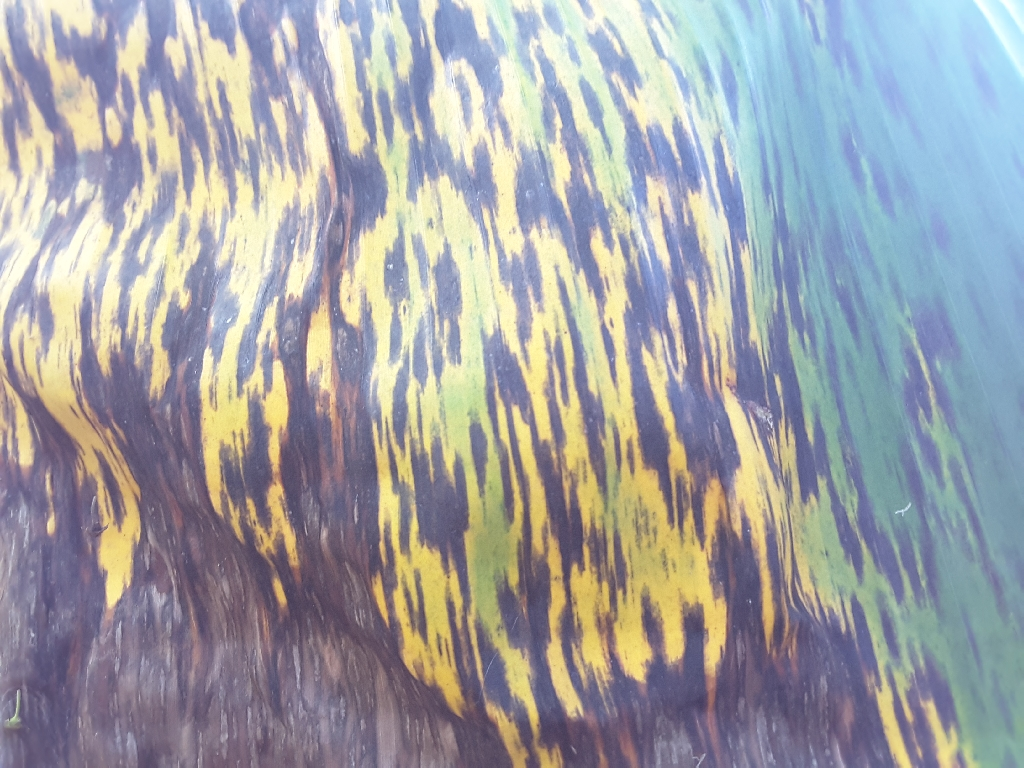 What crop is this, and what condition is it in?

banana, black sigatoka
